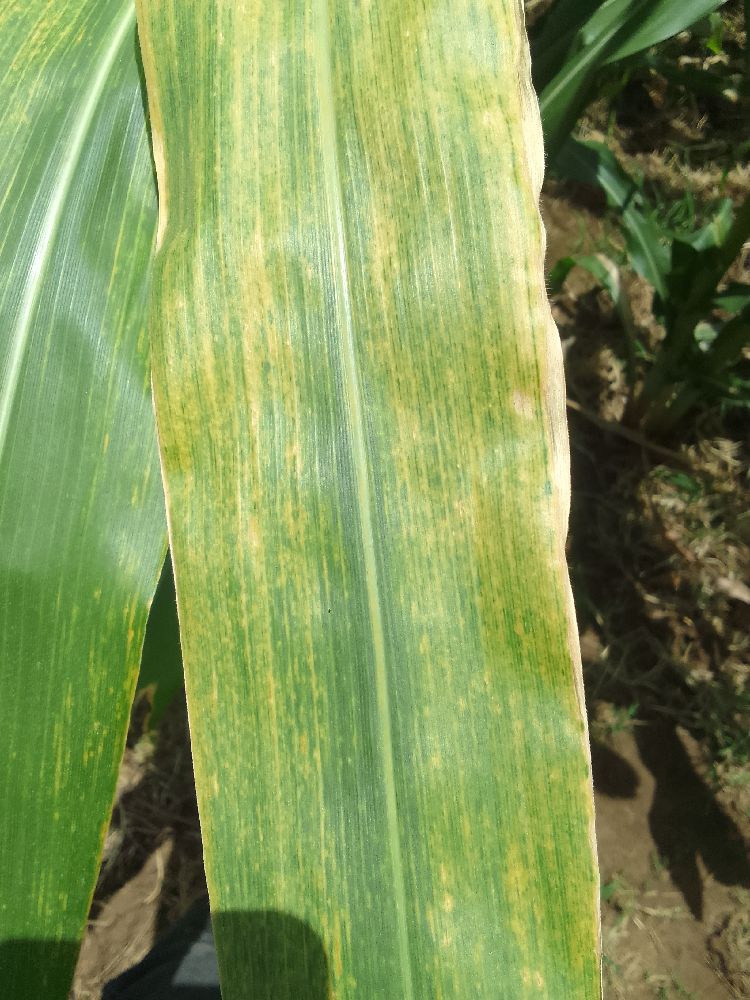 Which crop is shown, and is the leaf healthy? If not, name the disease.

maize, maize lethal necrosis
